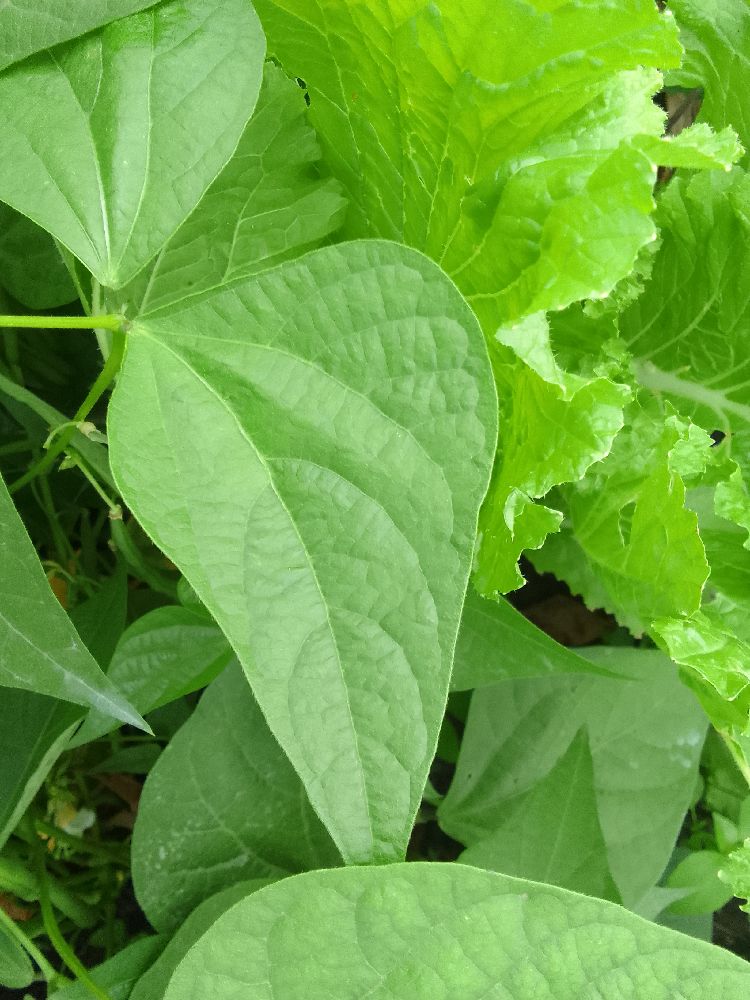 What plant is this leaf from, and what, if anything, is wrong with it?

common bean, healthy
